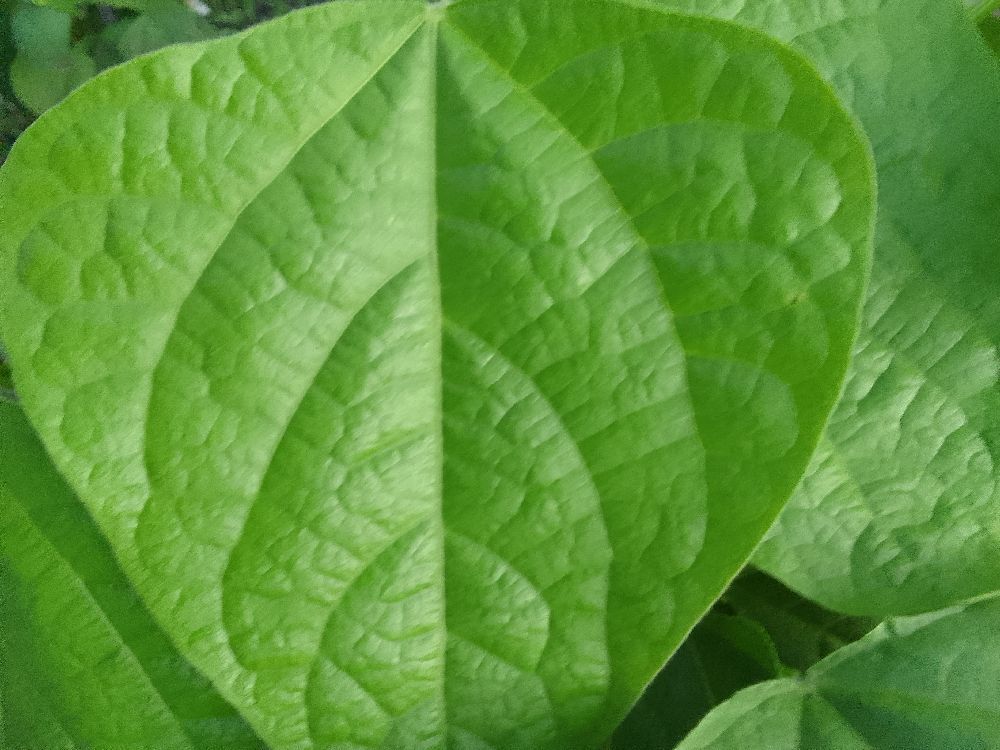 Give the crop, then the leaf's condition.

common bean, healthy
